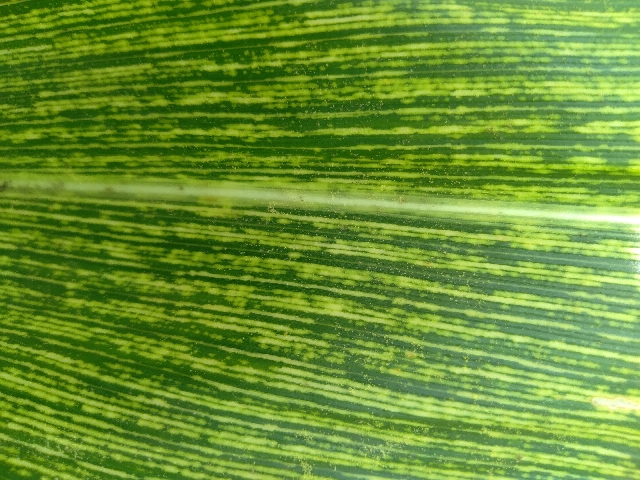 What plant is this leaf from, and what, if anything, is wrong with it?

maize, maize streak virus
